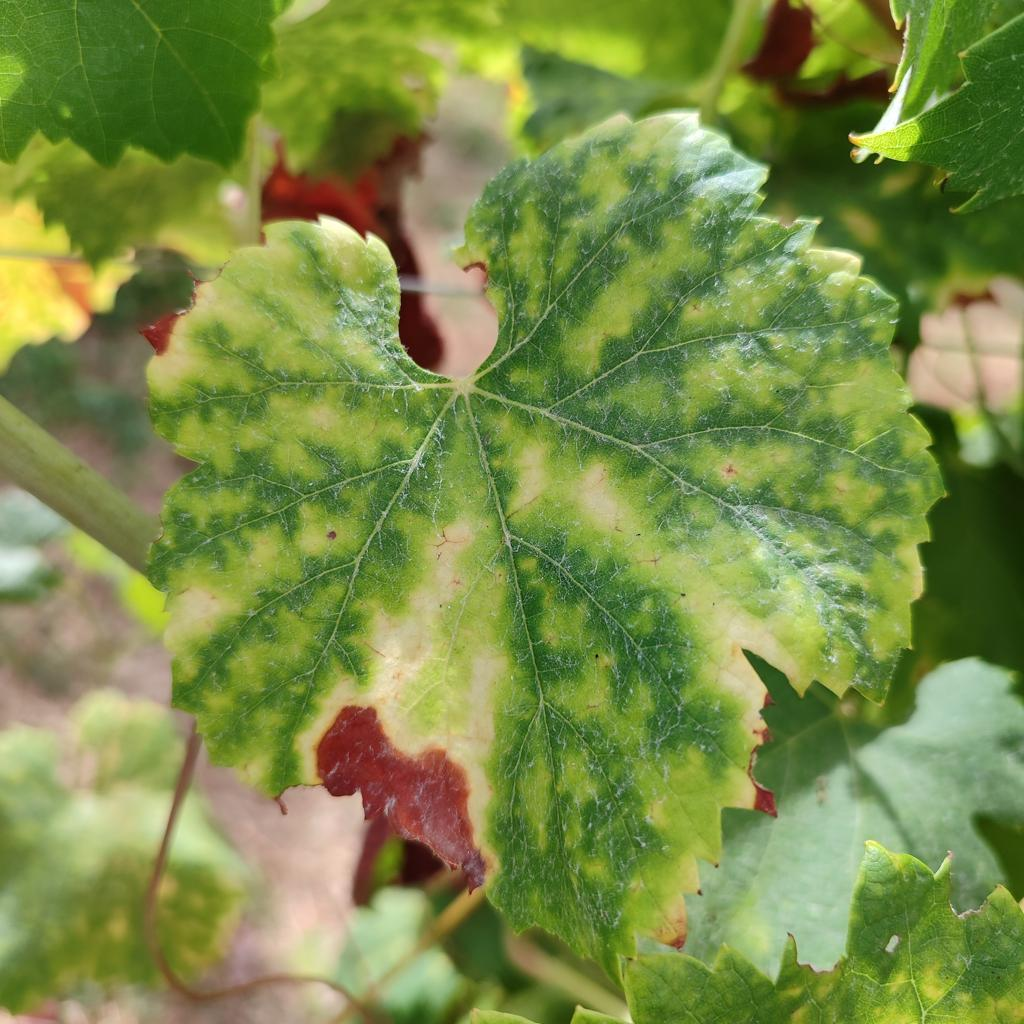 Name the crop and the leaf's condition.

grapevine, esca complex
